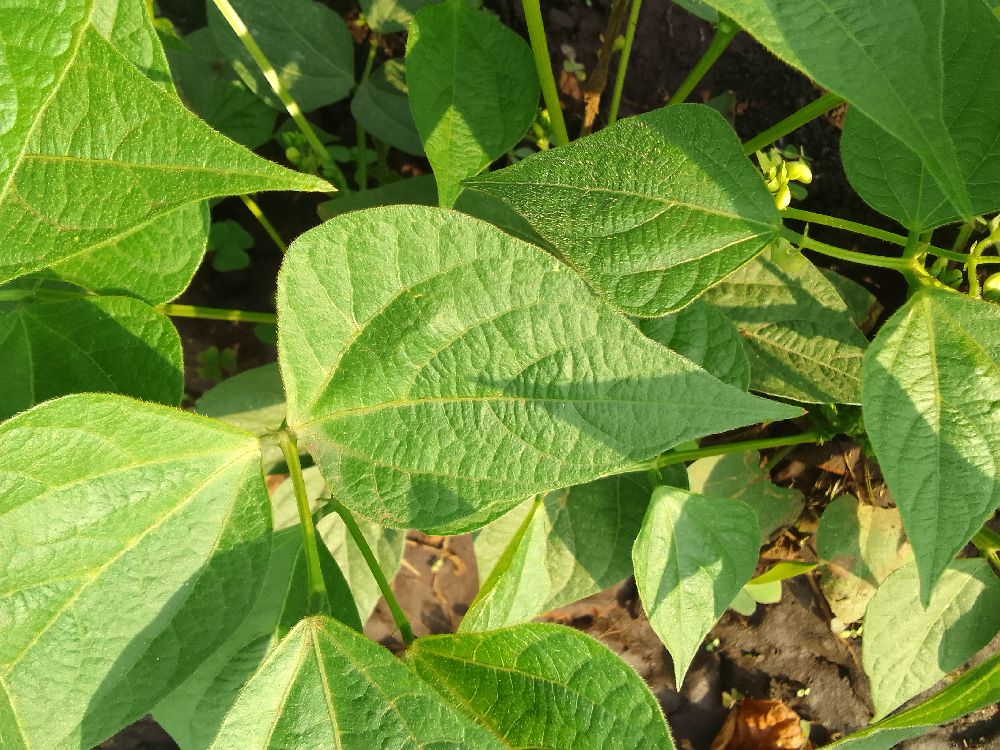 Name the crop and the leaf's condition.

common bean, healthy
